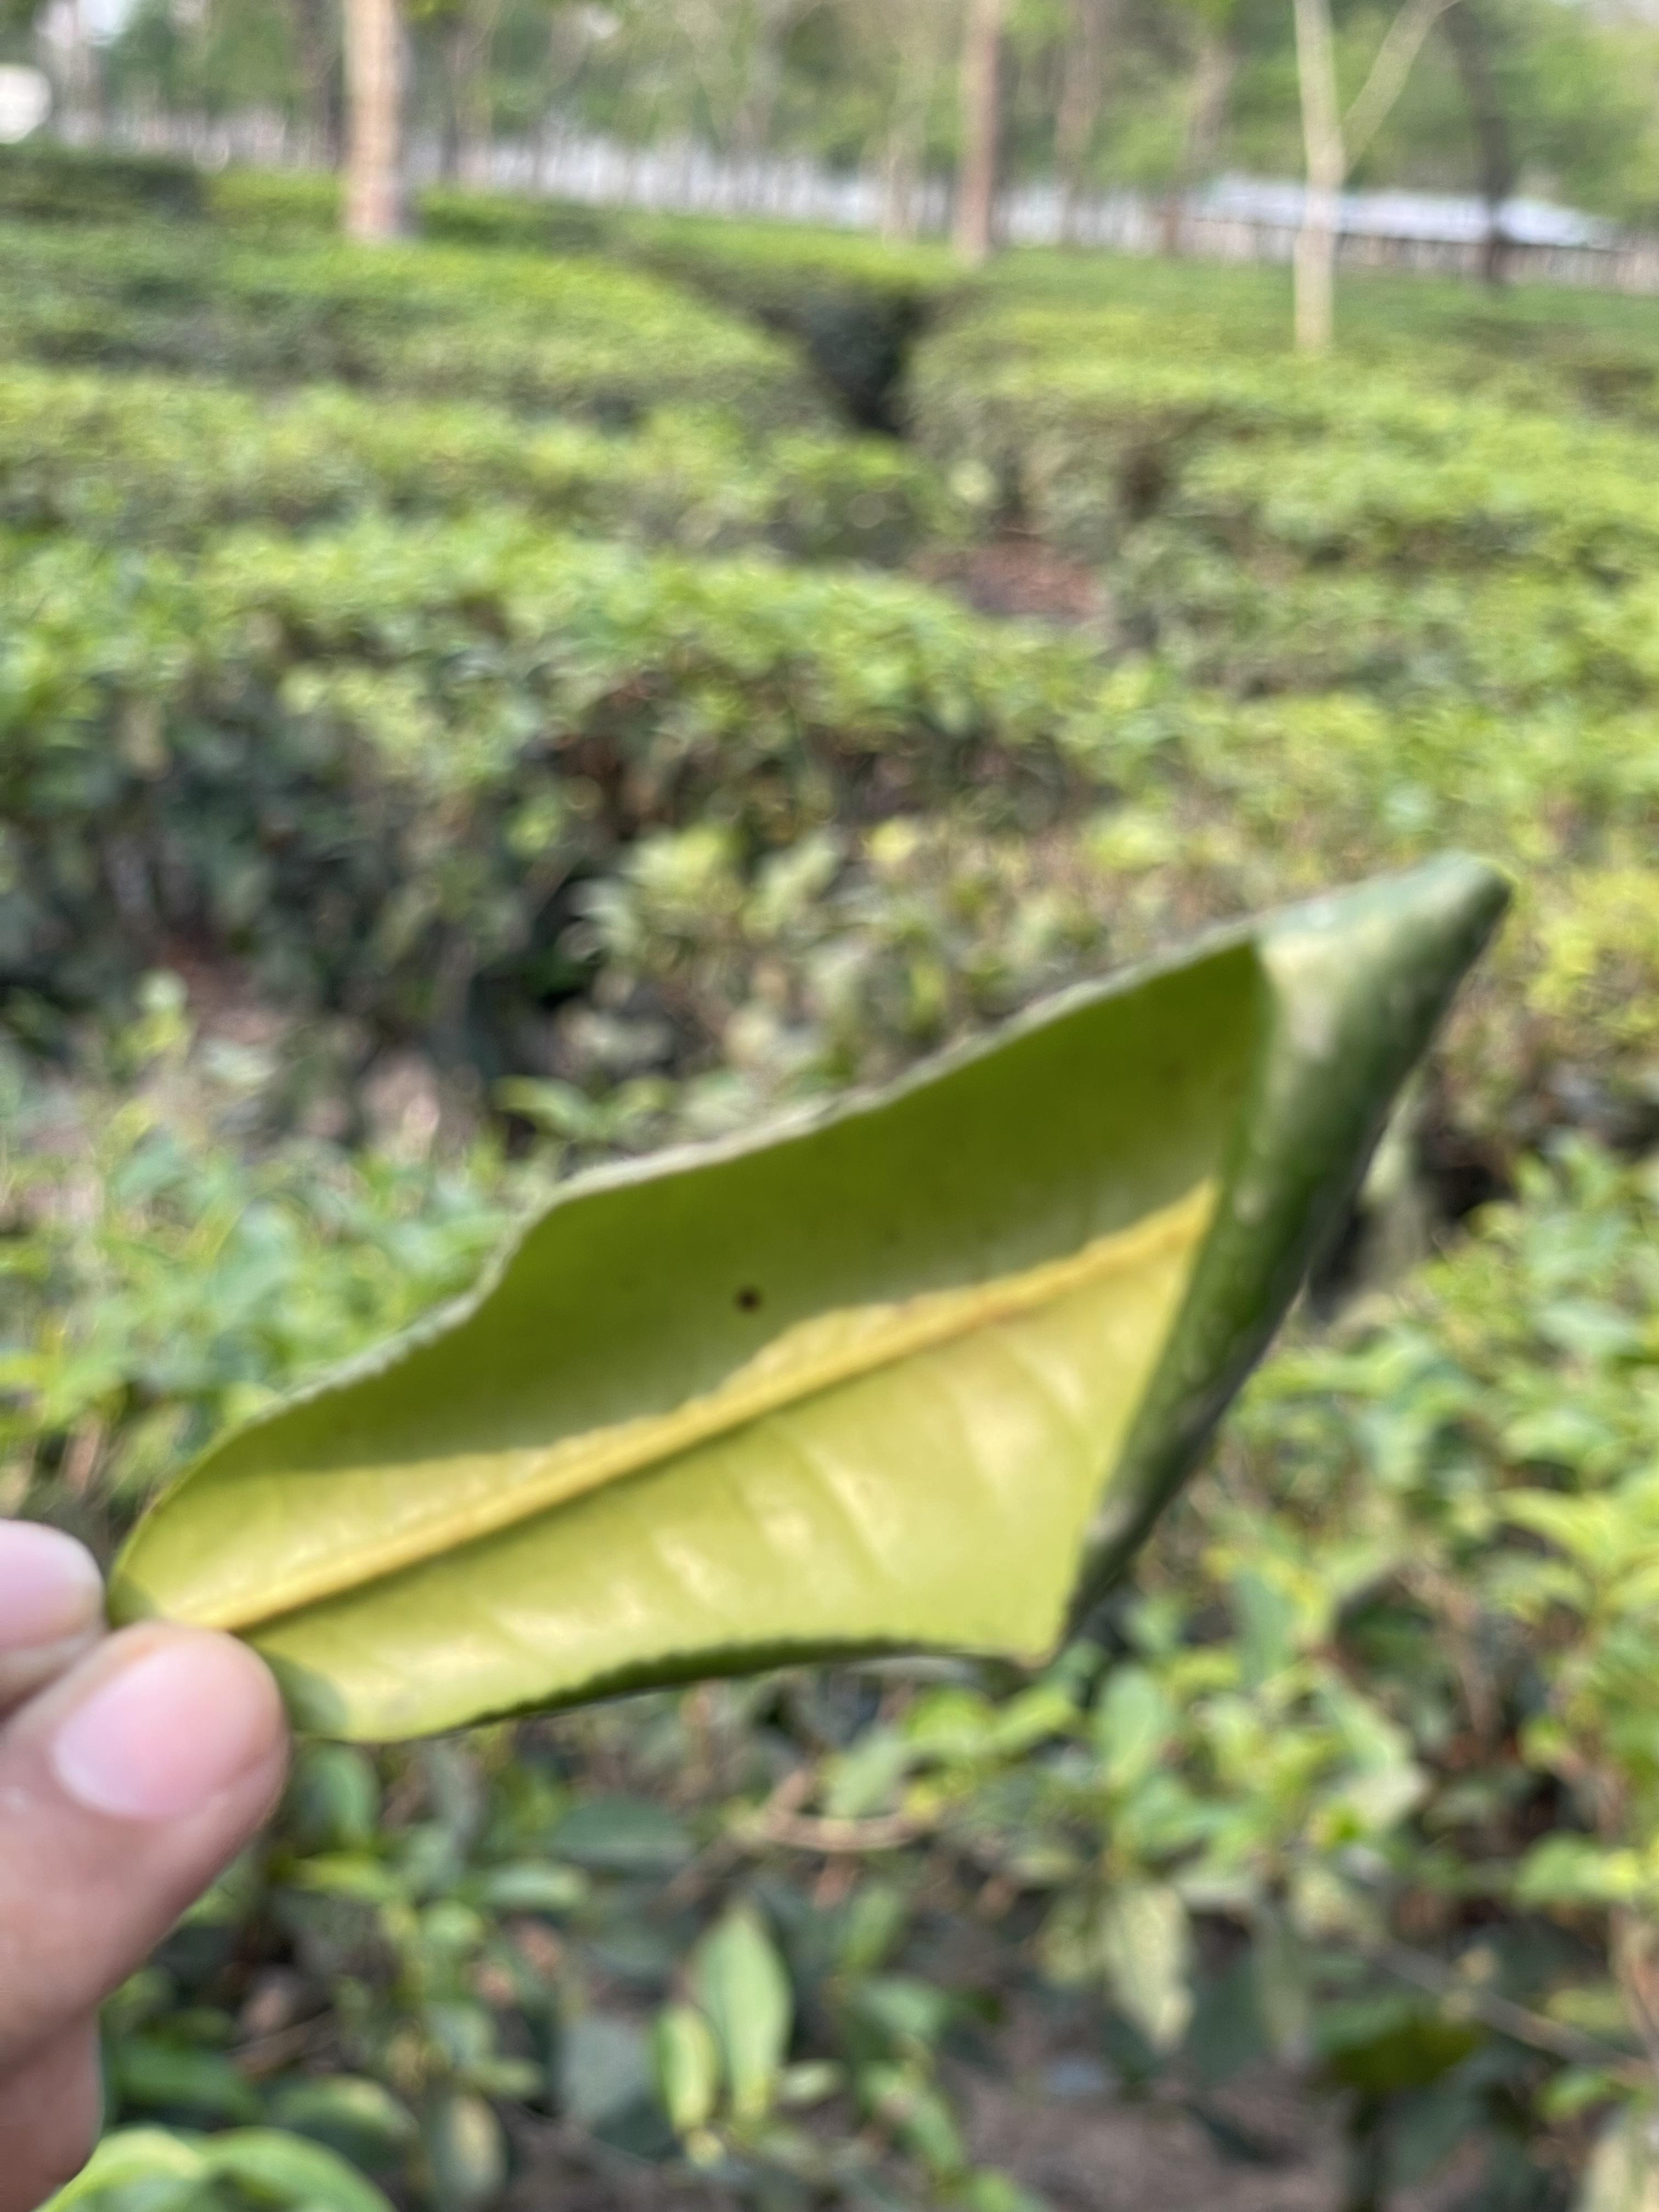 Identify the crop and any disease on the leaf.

tea, helopeltis
